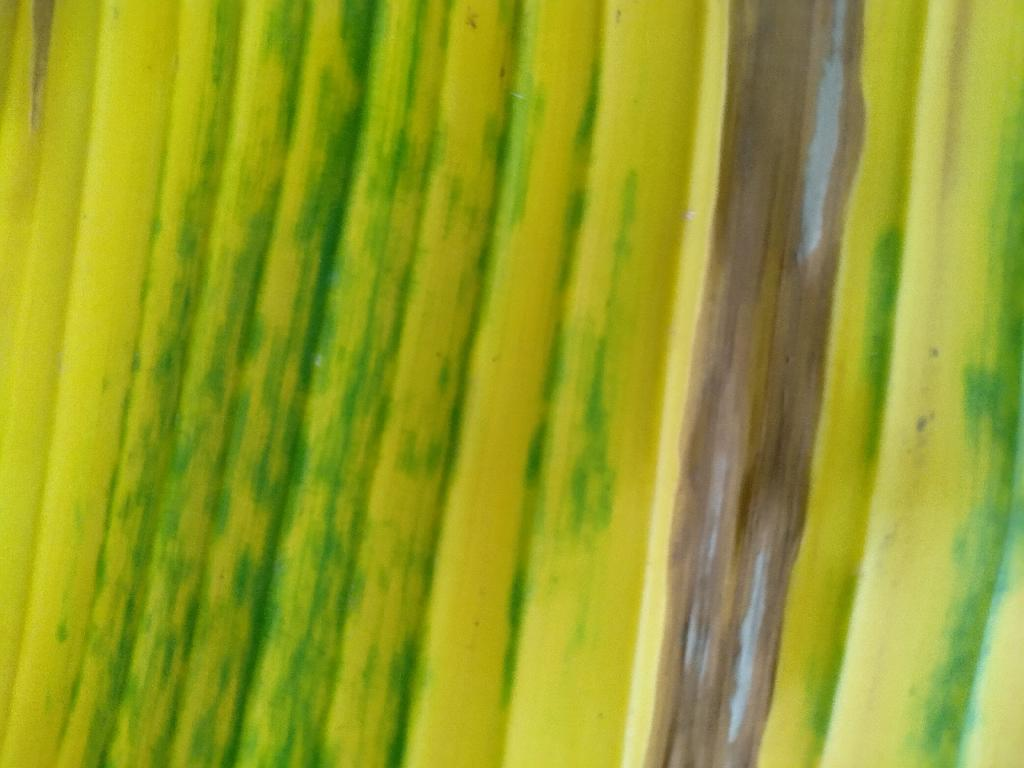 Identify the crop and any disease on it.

banana, fusarium wilt race 1
